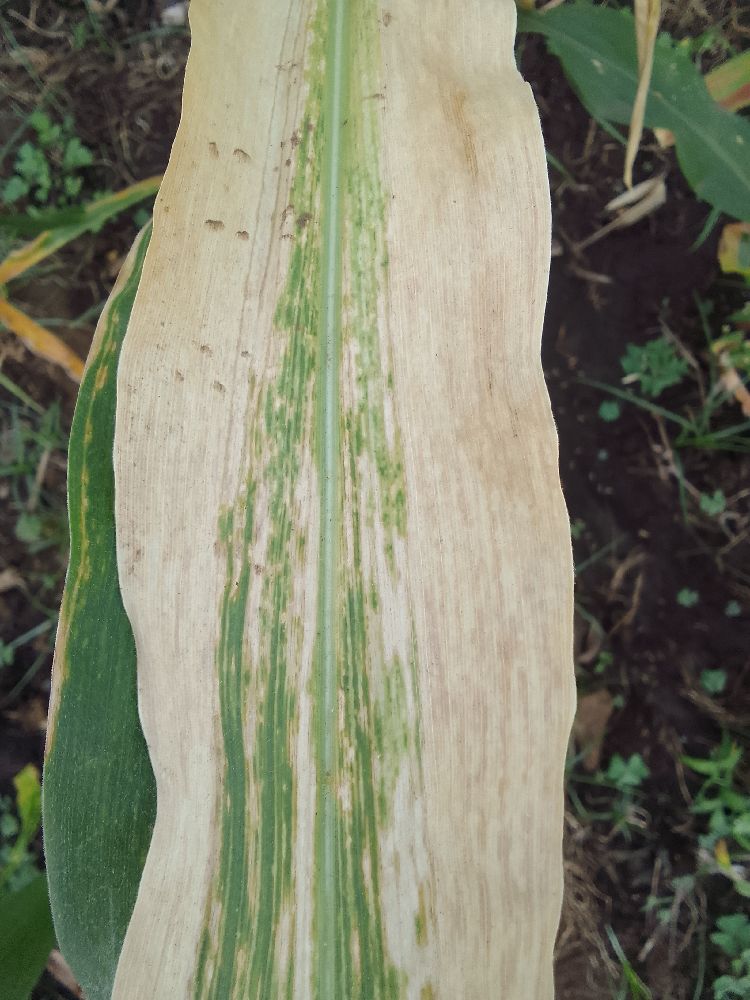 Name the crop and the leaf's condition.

maize, maize lethal necrosis
